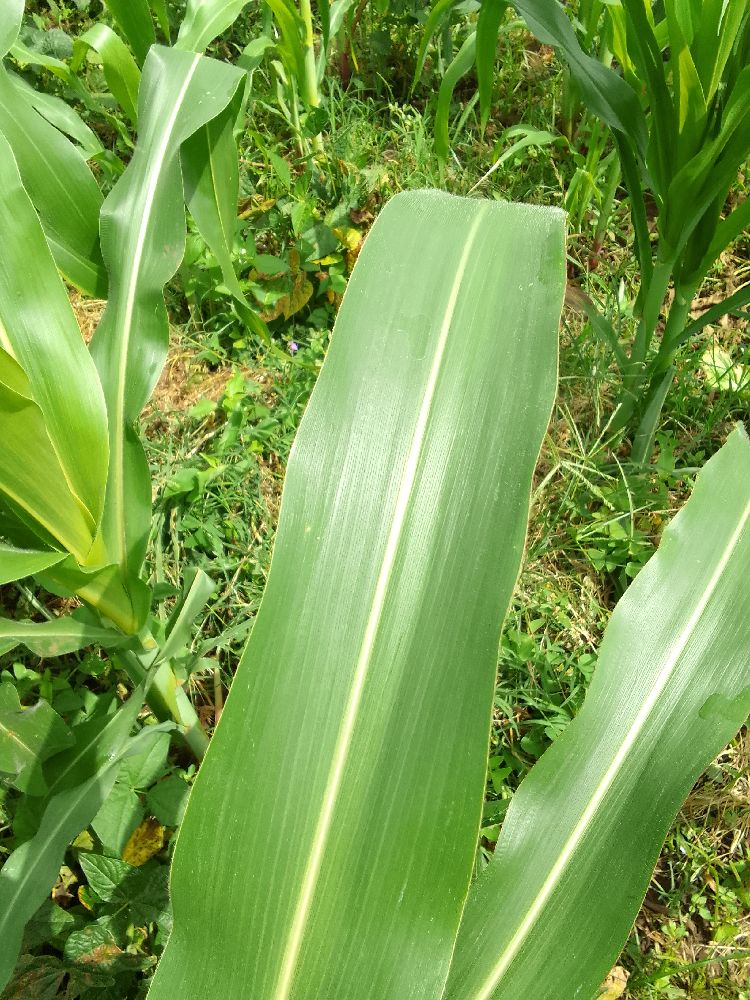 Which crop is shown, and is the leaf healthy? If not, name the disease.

maize, healthy
